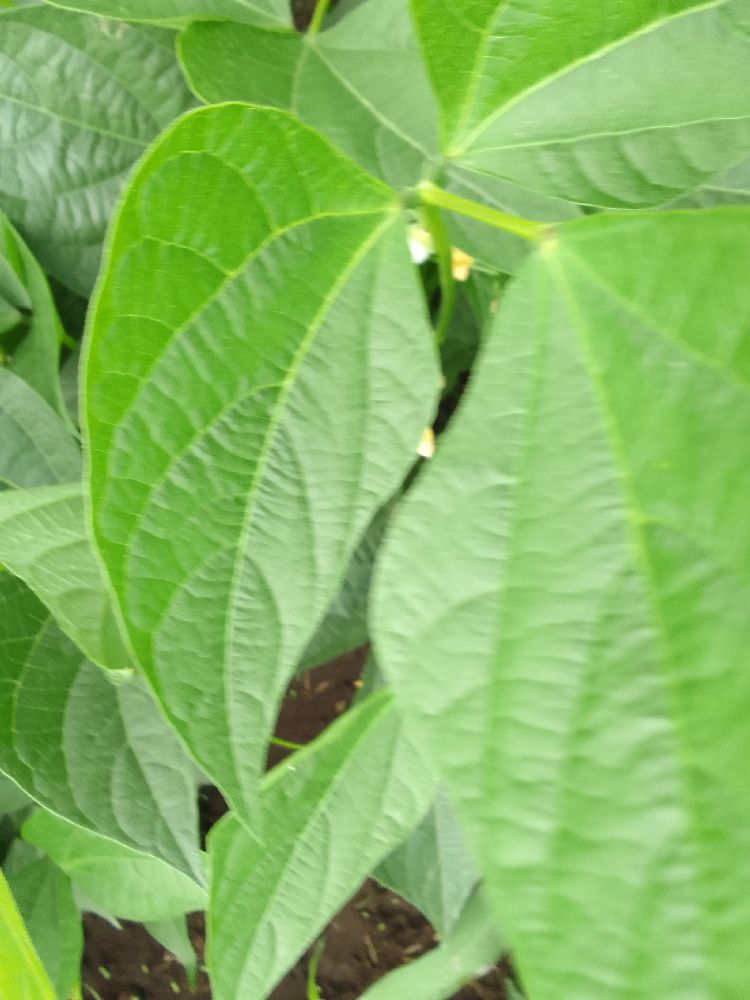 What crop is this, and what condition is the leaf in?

common bean, healthy
